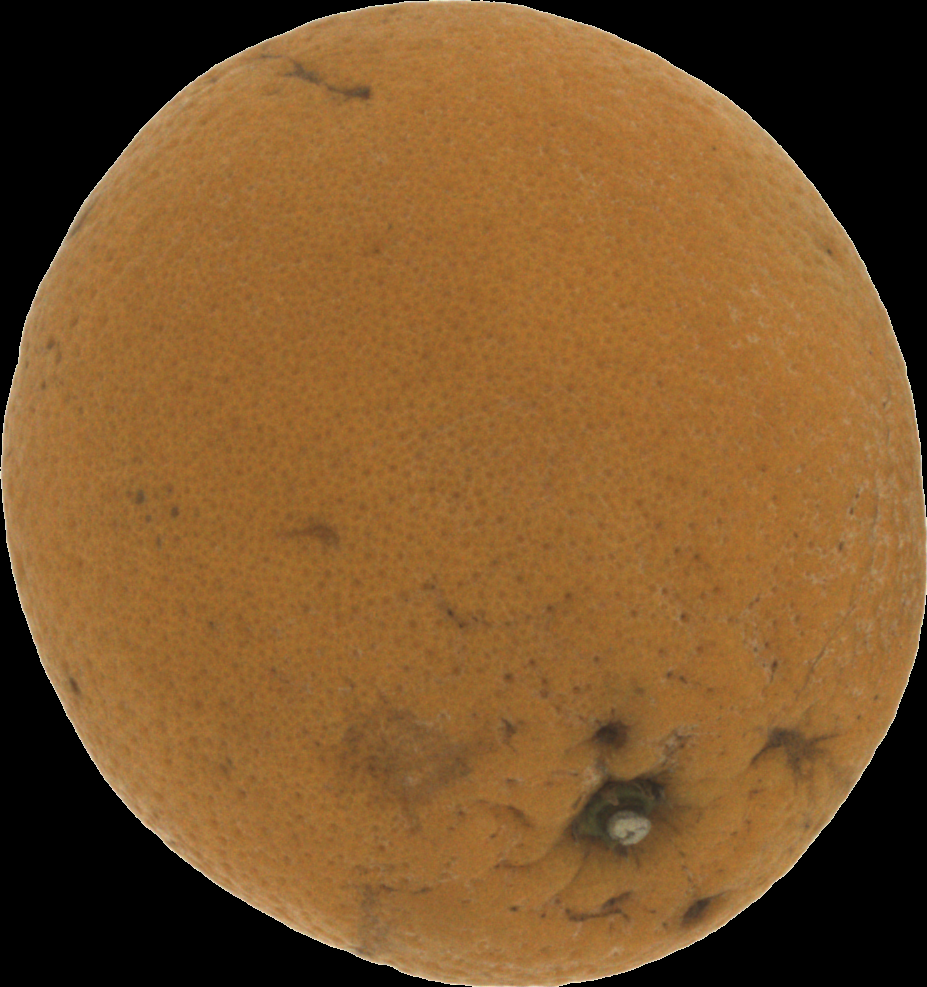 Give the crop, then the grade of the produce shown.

orange, bad
